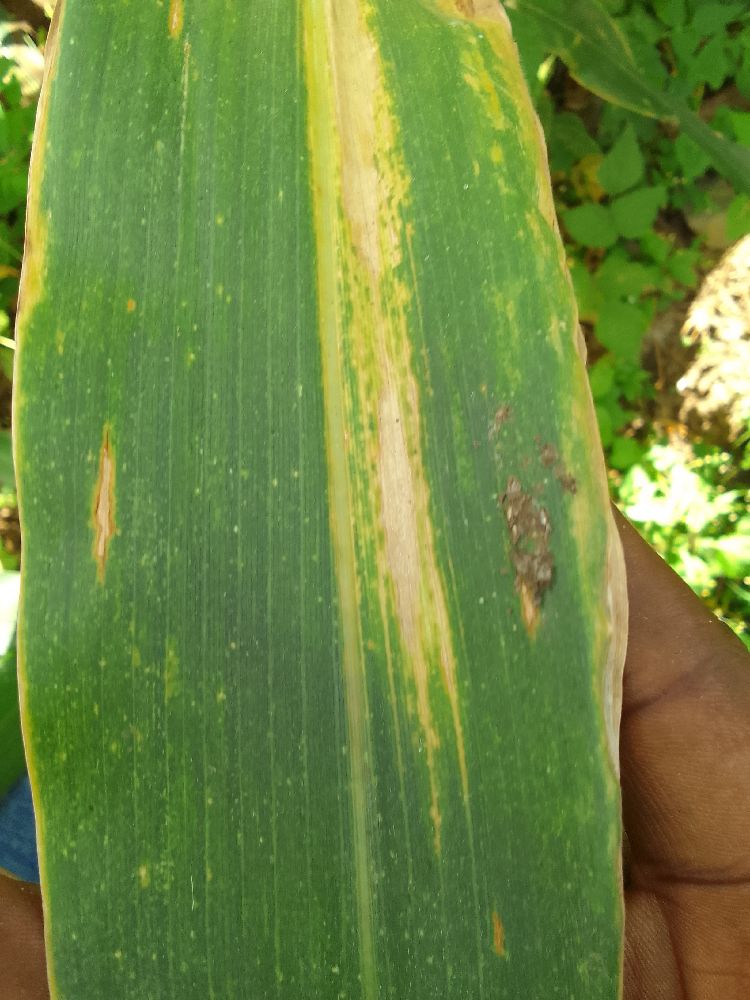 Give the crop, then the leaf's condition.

maize, maize lethal necrosis
